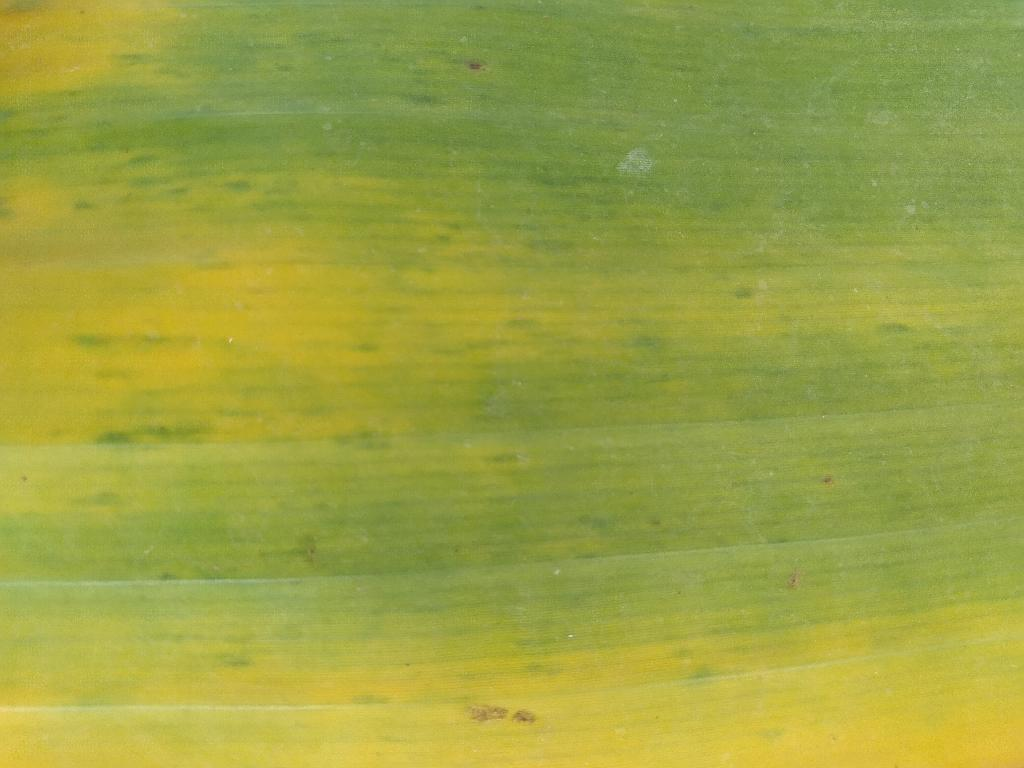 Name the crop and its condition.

banana, fusarium wilt race 1
